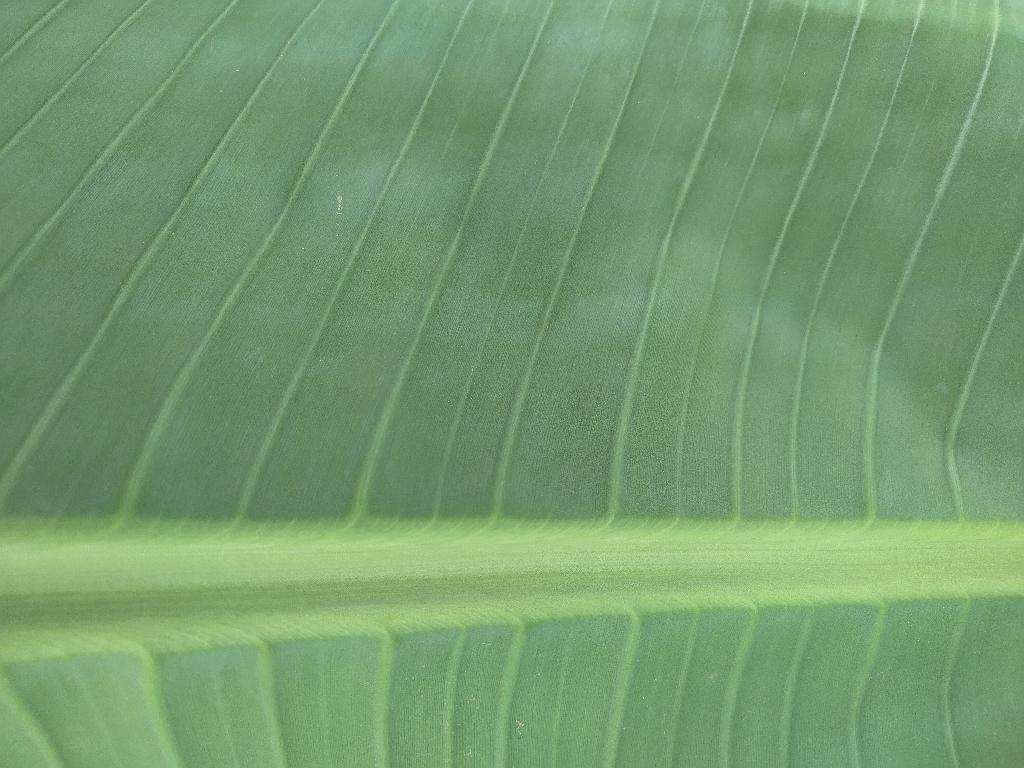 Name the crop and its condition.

banana, healthy
